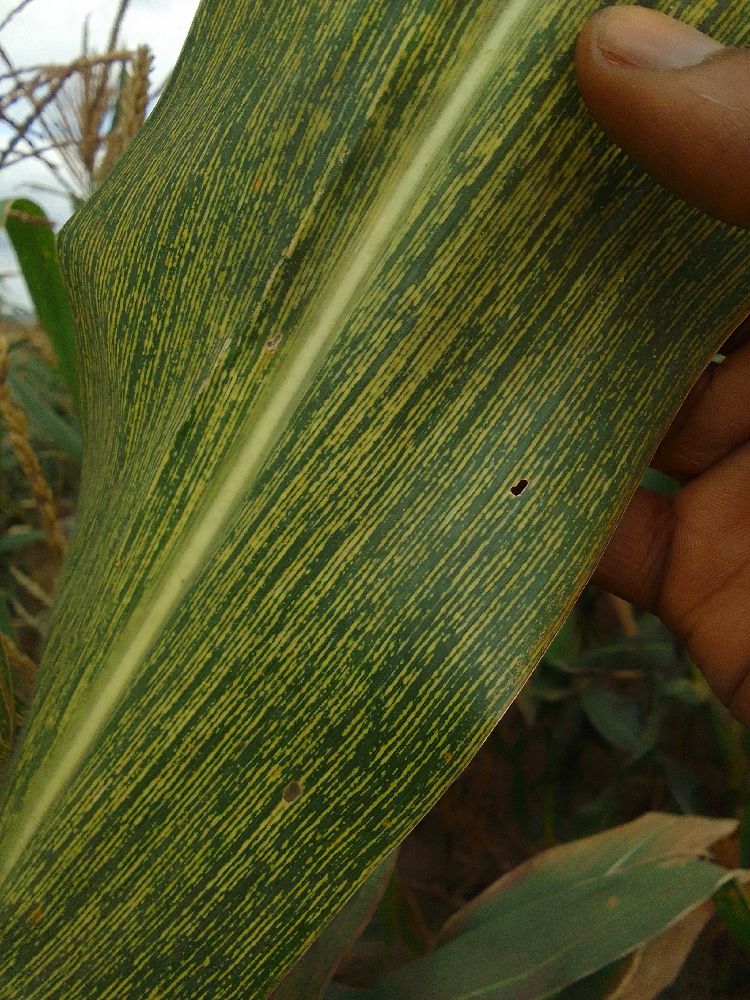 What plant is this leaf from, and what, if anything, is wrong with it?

maize, maize streak virus
